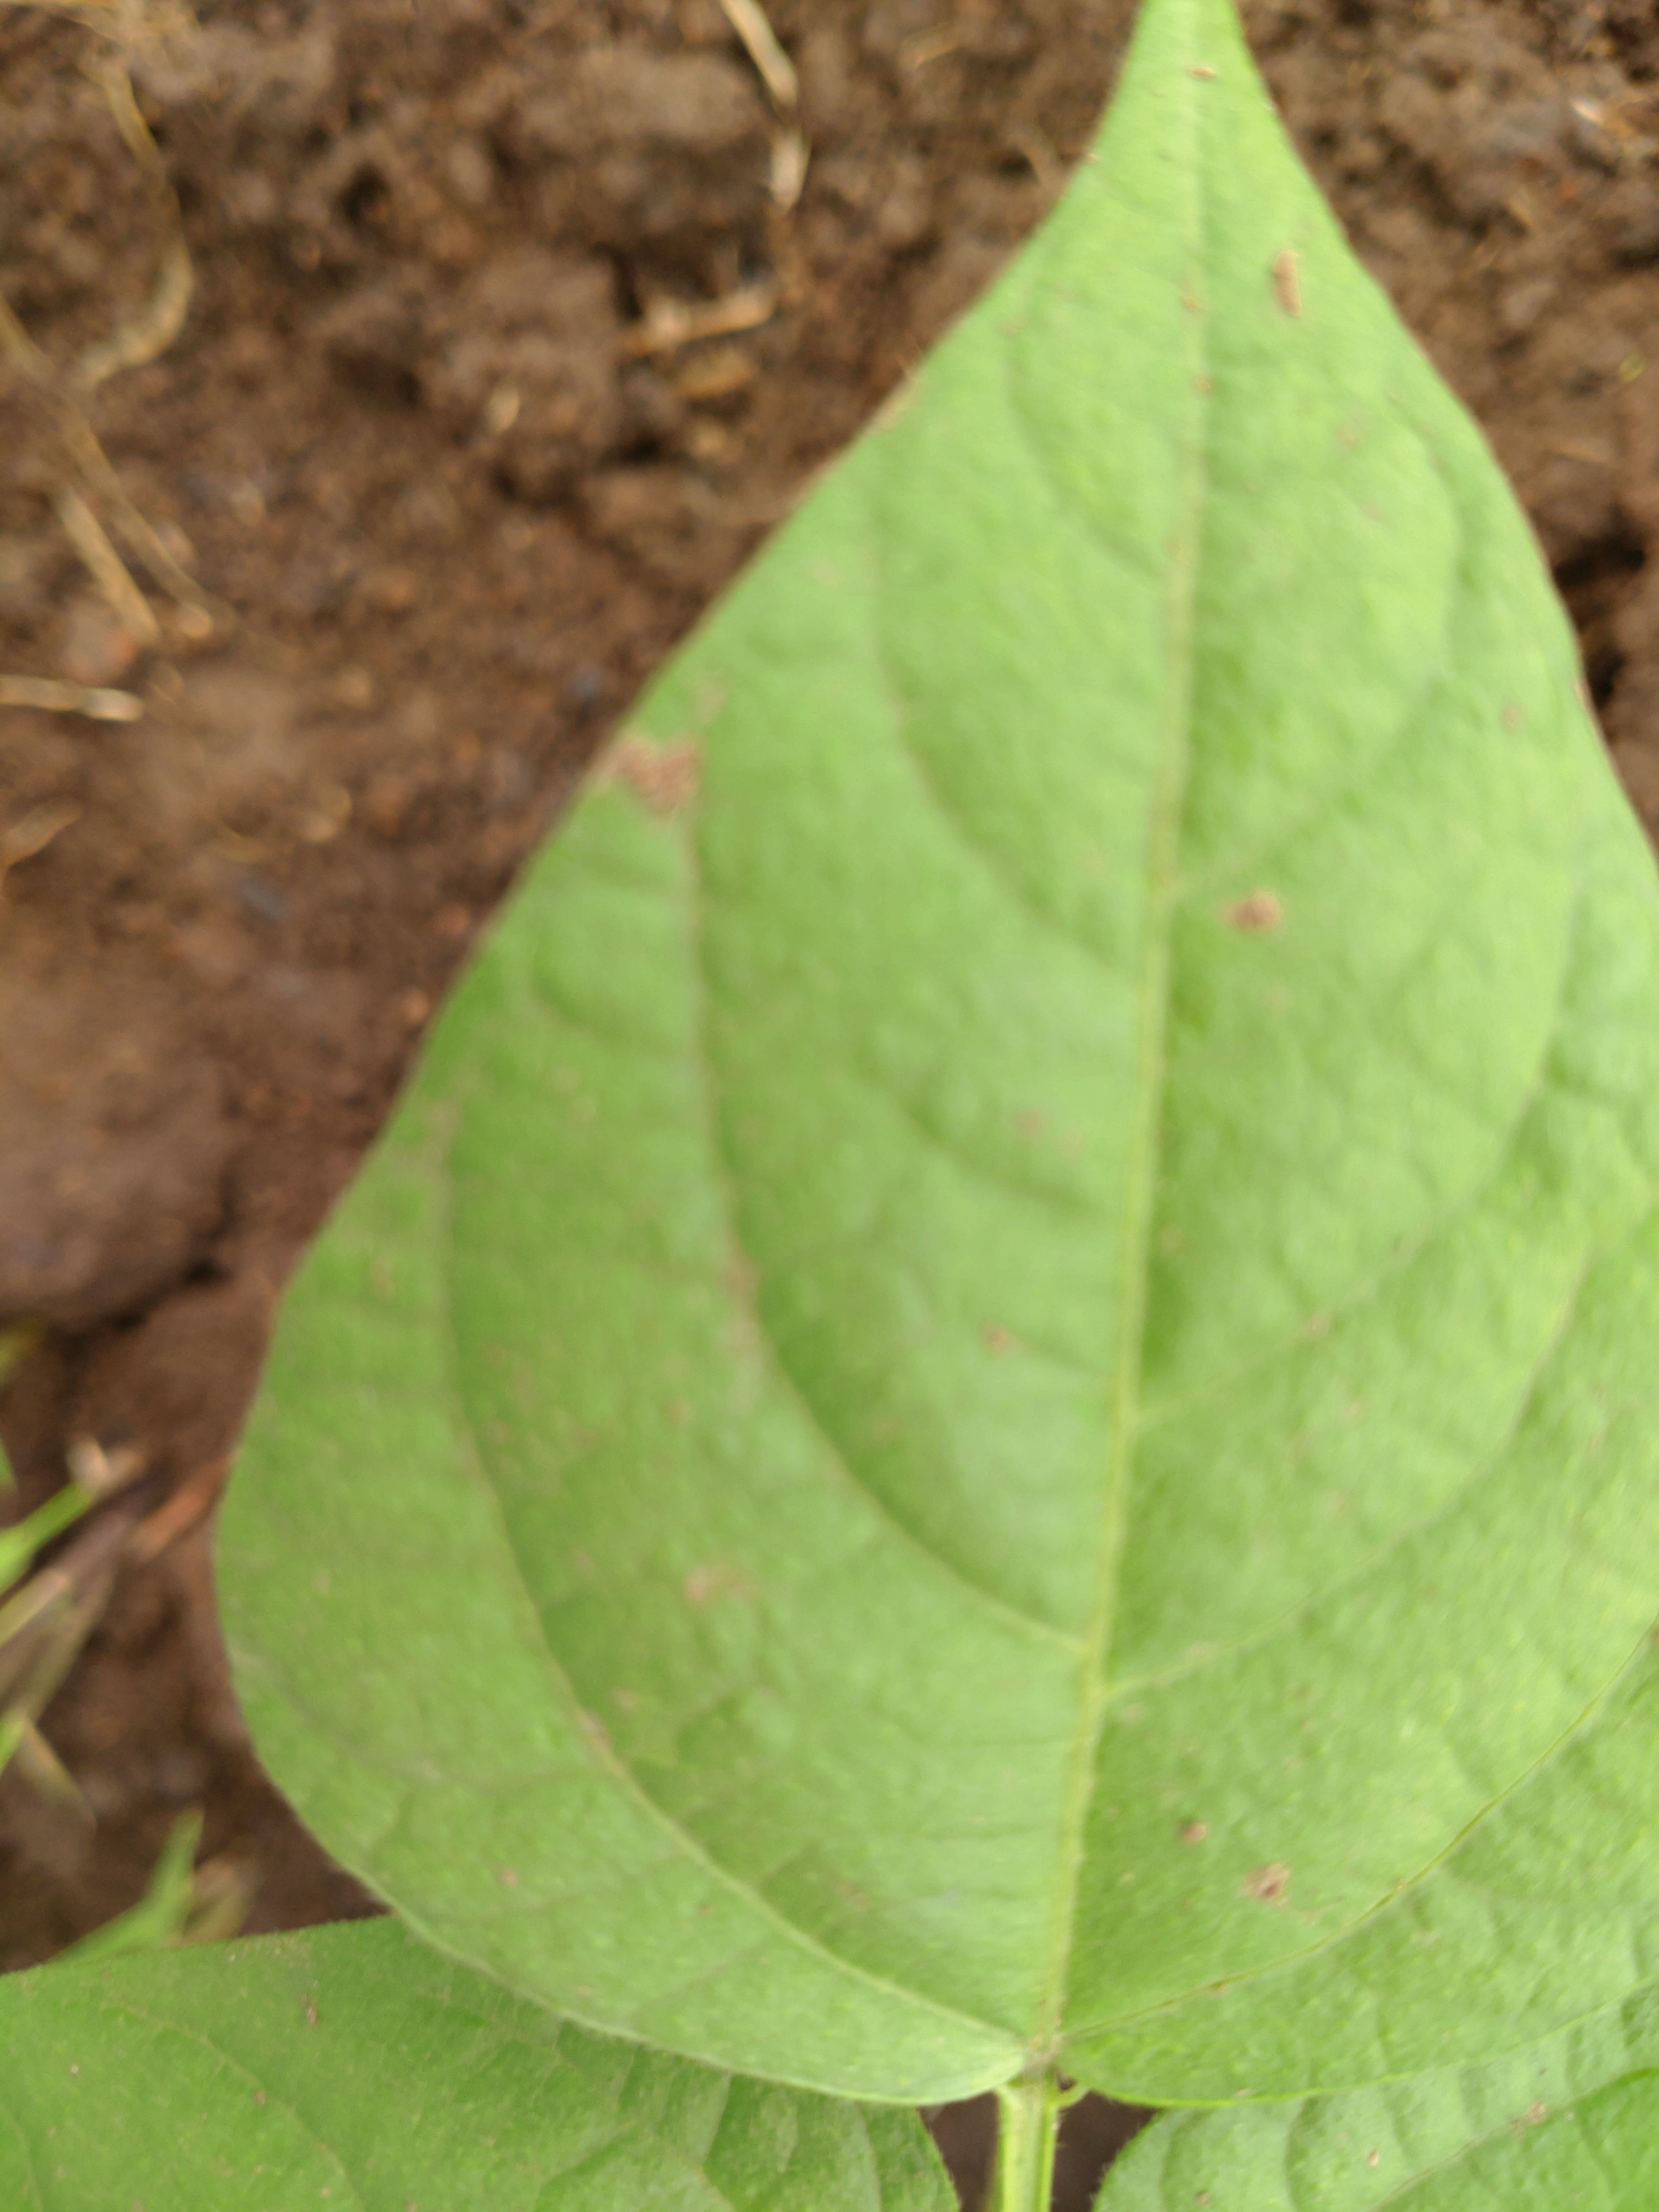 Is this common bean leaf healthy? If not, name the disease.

healthy
